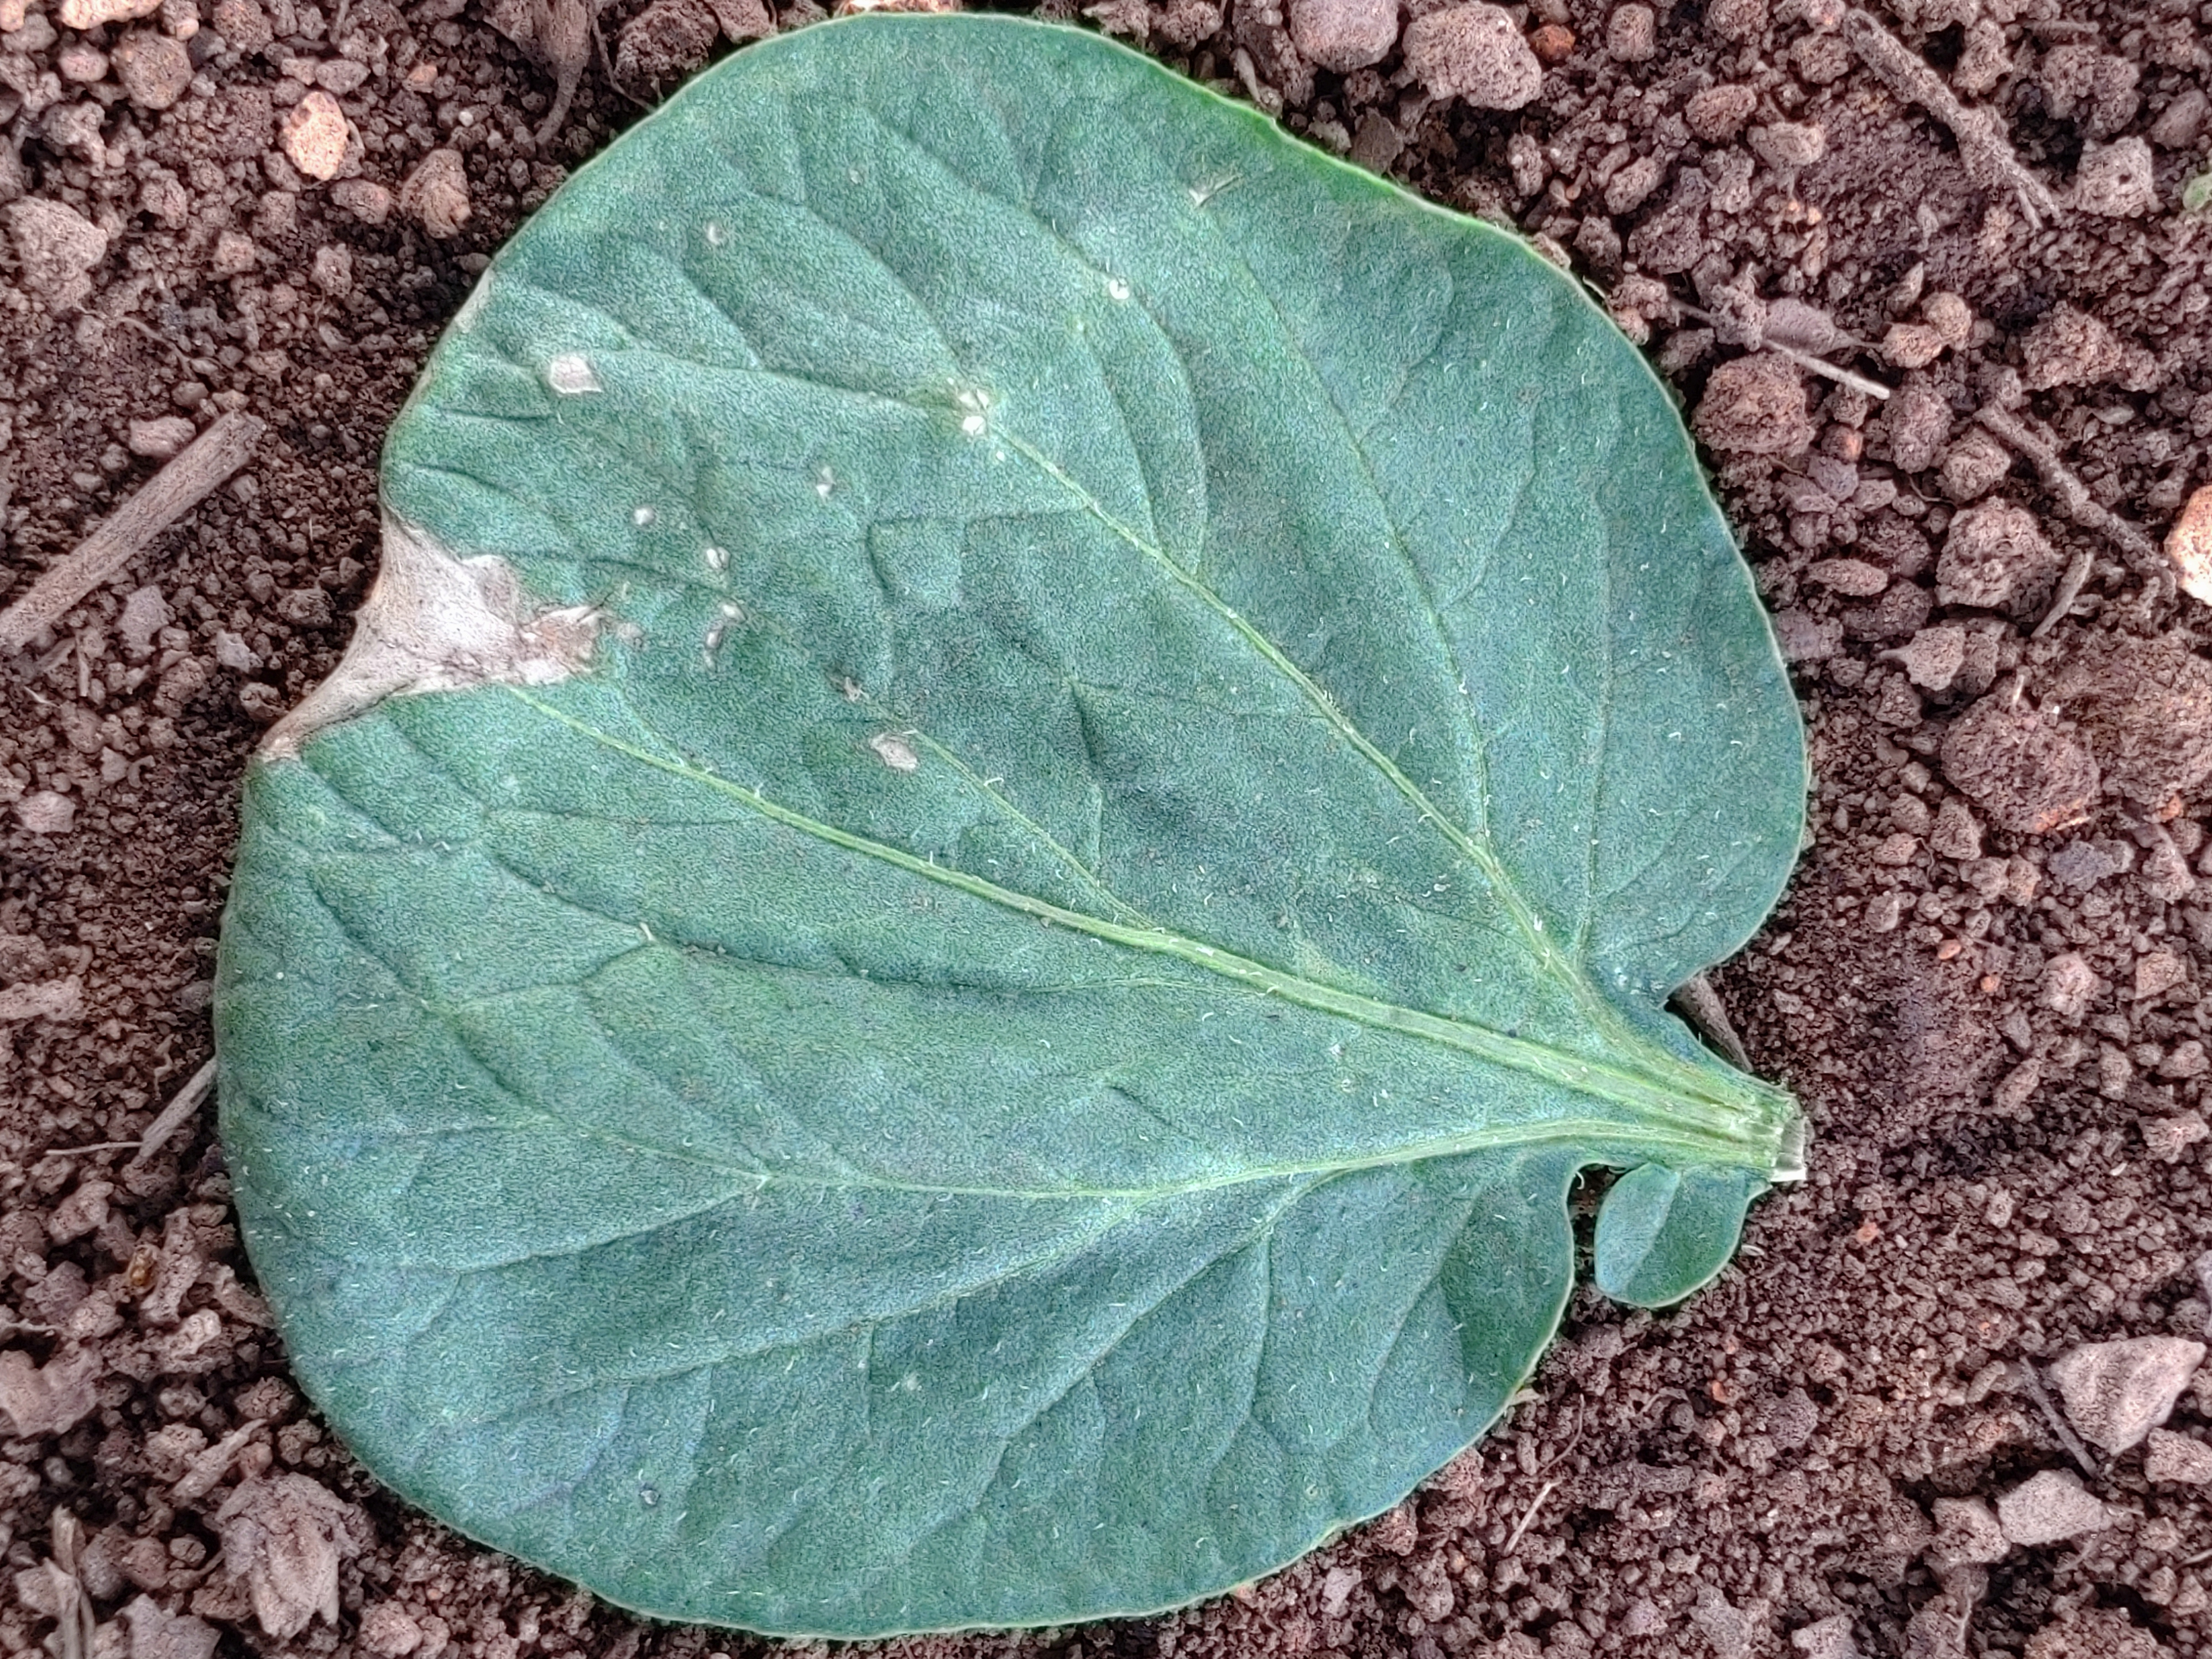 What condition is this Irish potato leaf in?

early blight
